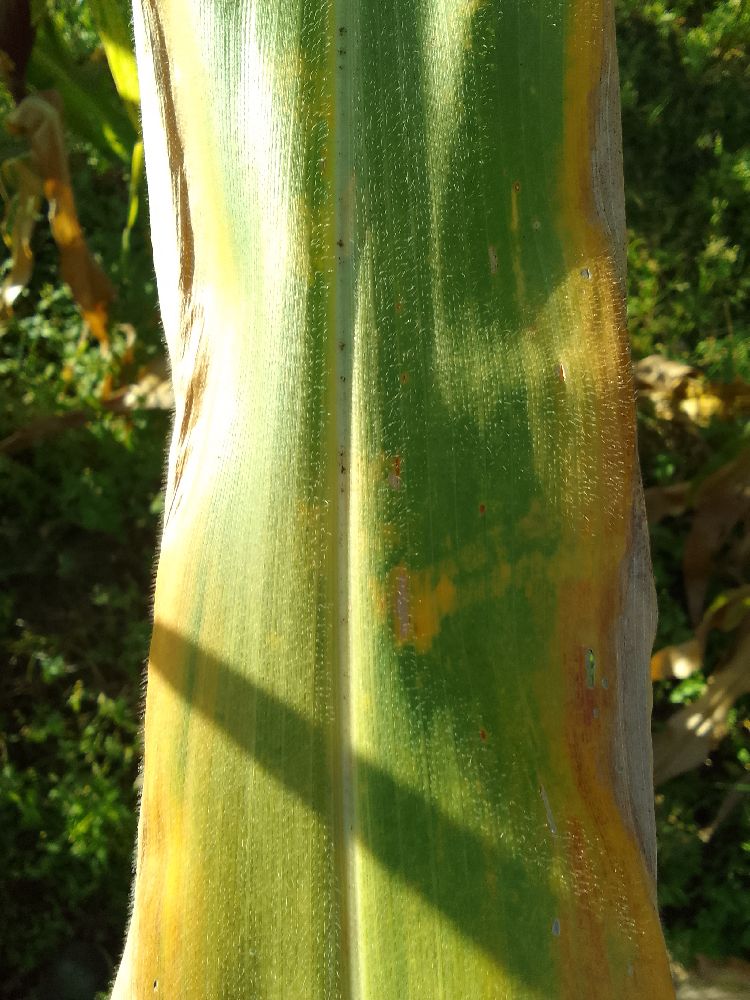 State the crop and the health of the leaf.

maize, maize lethal necrosis
